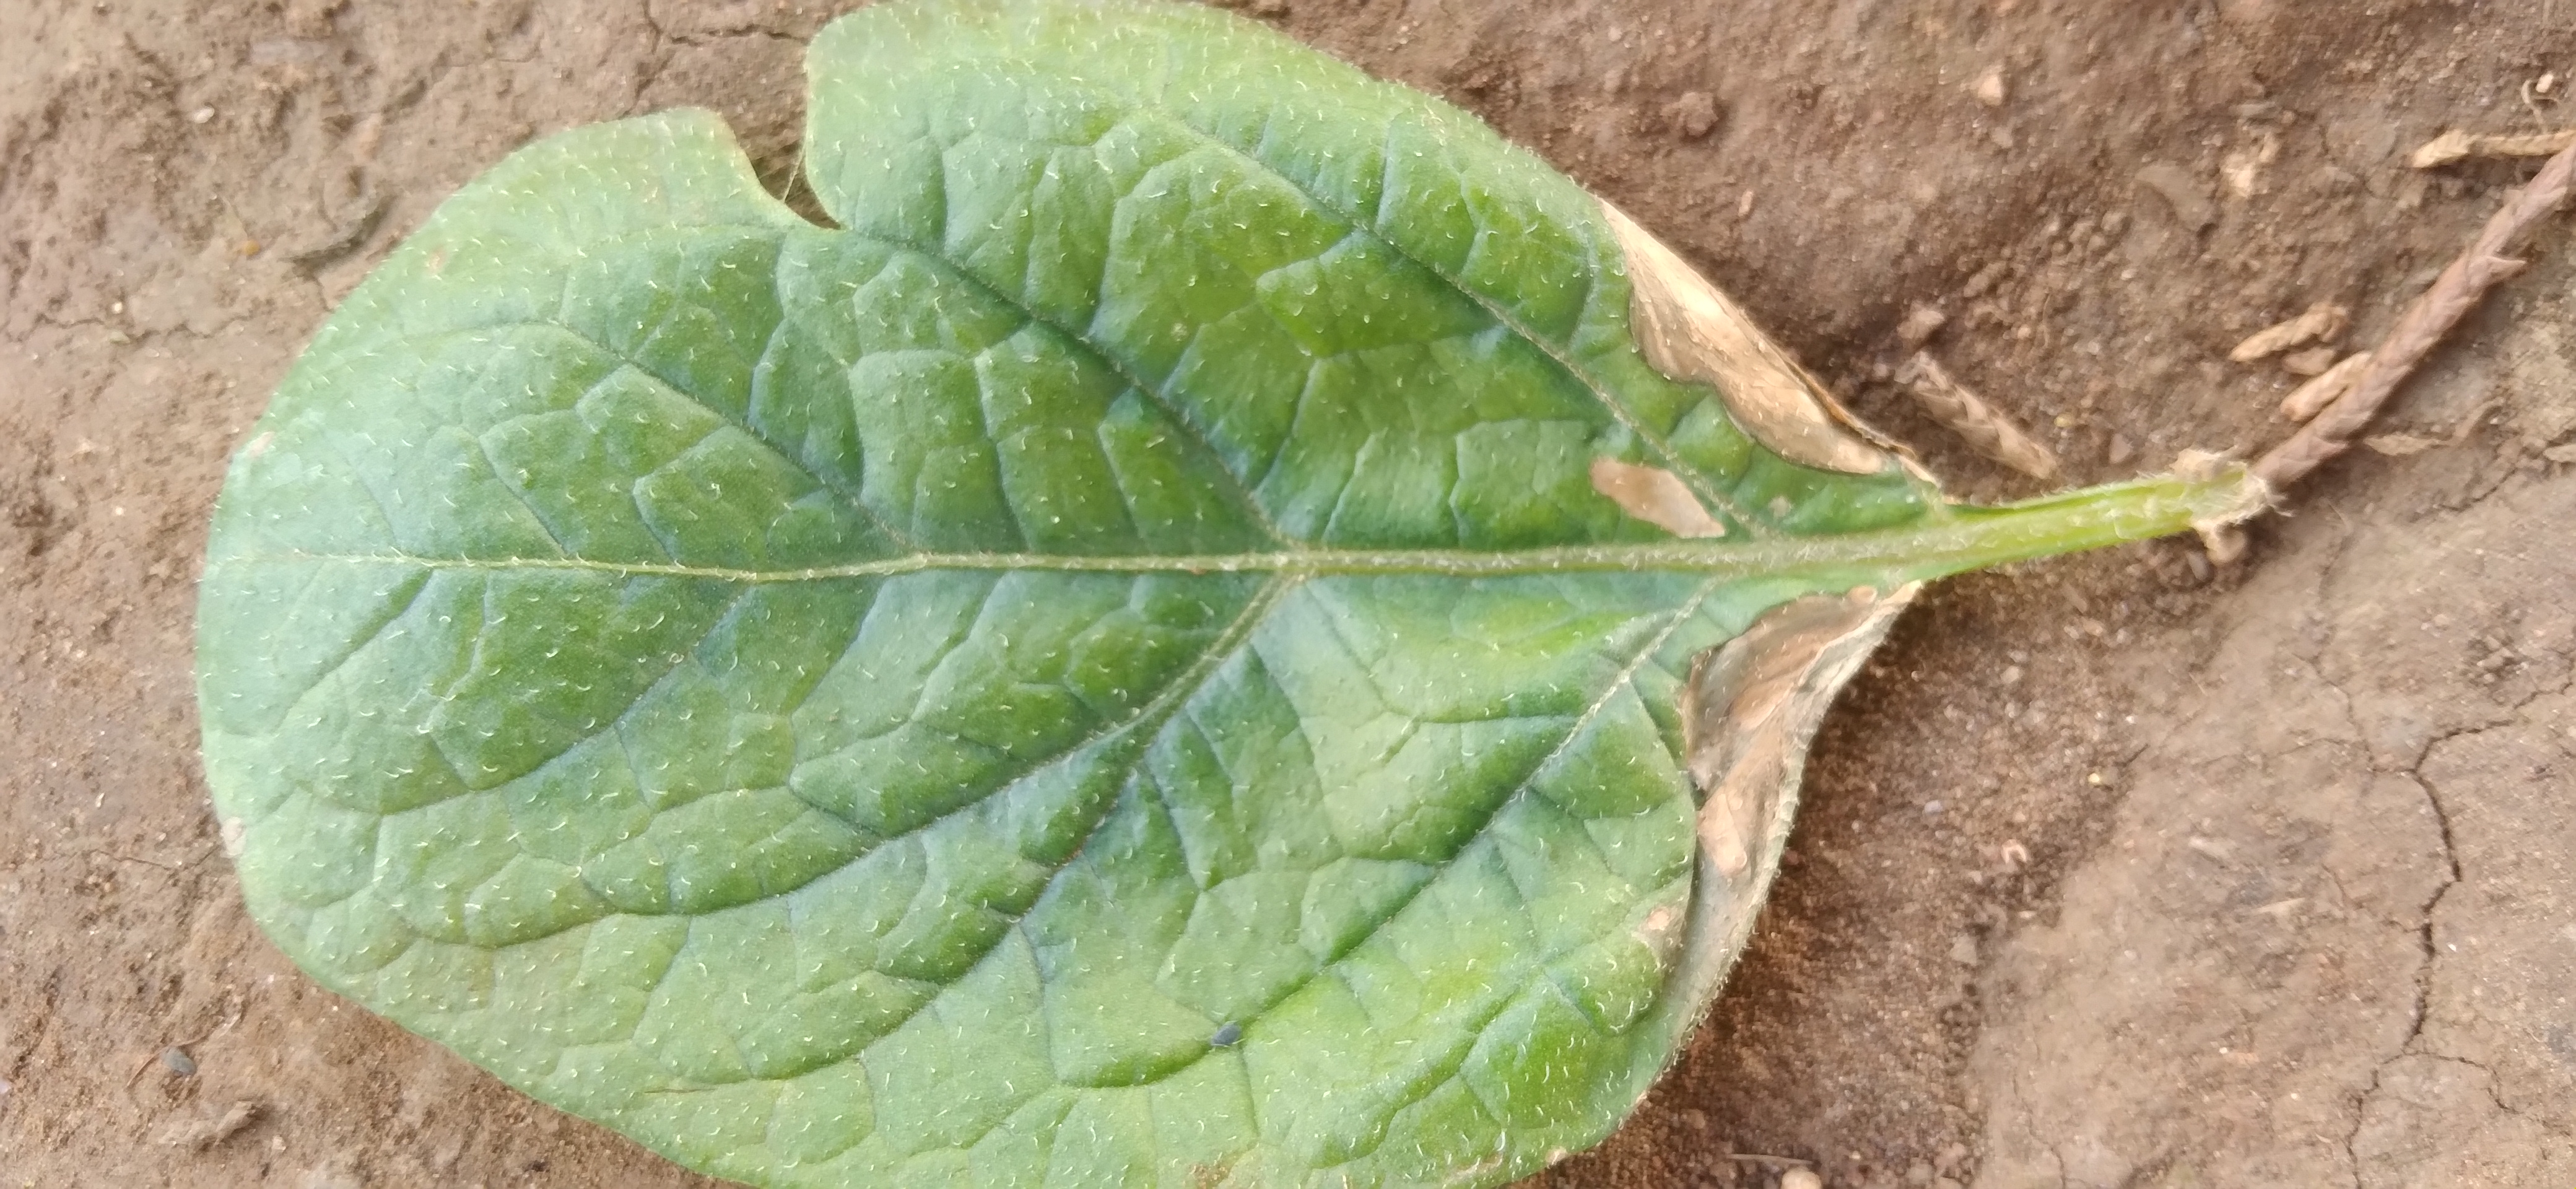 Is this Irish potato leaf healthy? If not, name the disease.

early blight
